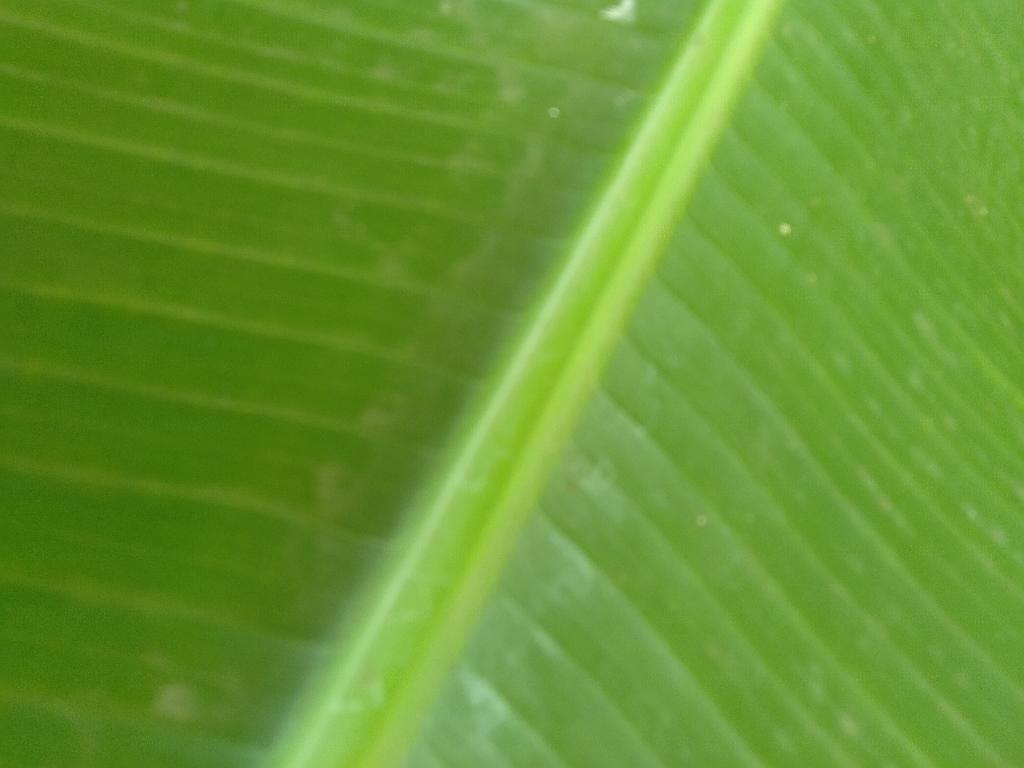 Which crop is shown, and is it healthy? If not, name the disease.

banana, healthy
